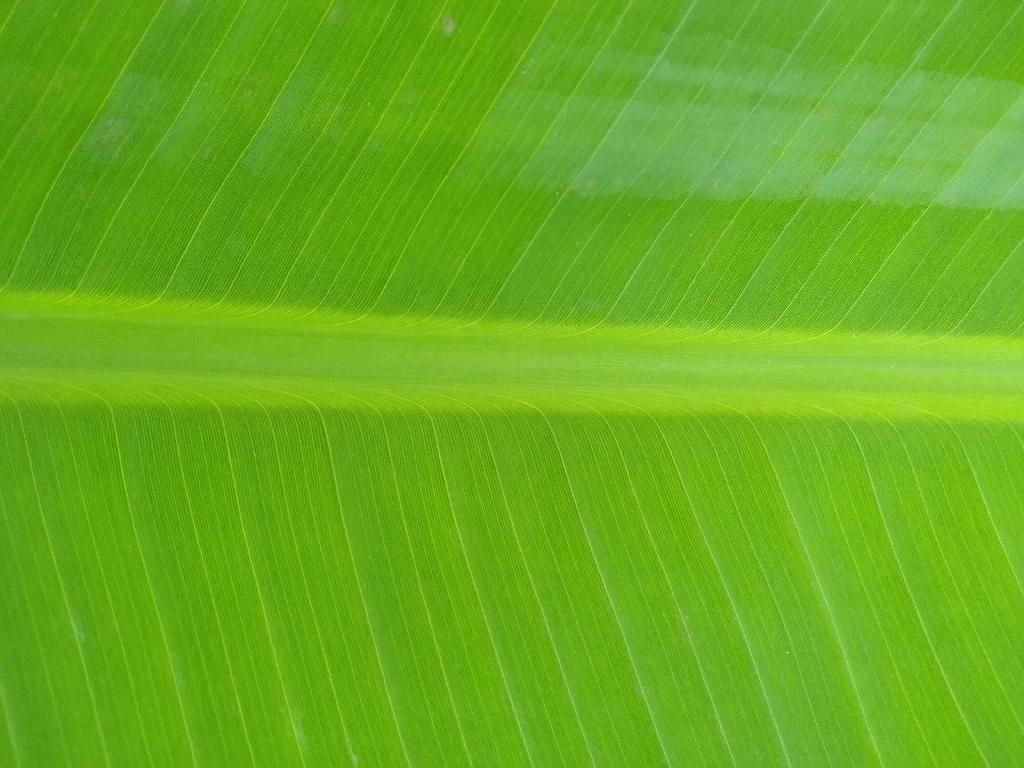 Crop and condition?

banana, healthy
